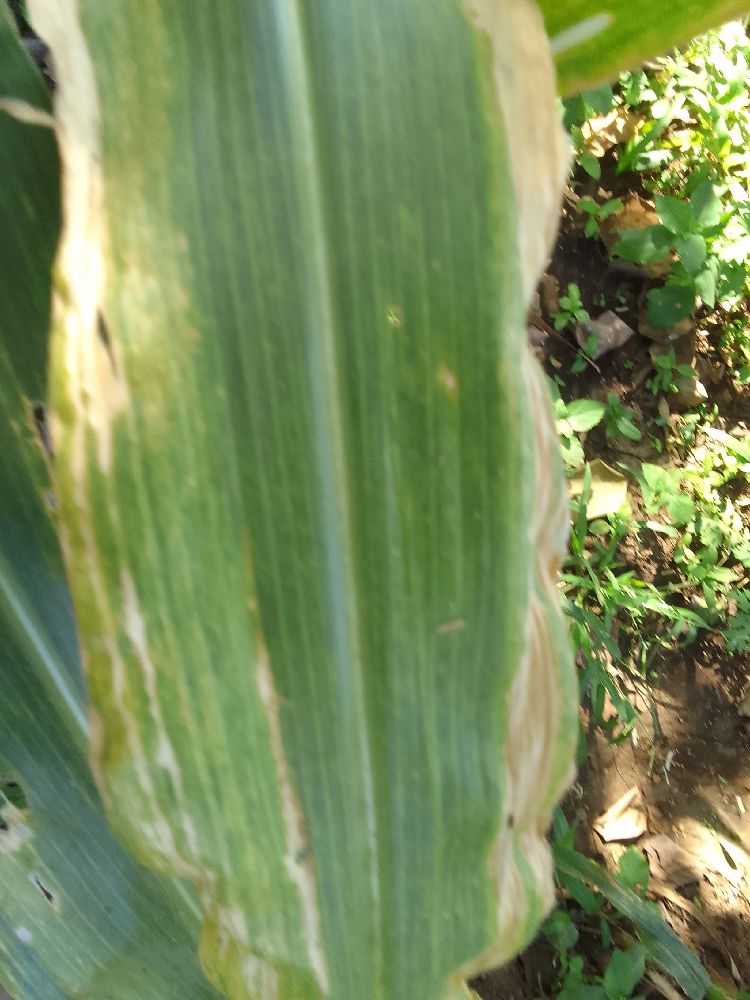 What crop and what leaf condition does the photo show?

maize, maize lethal necrosis
